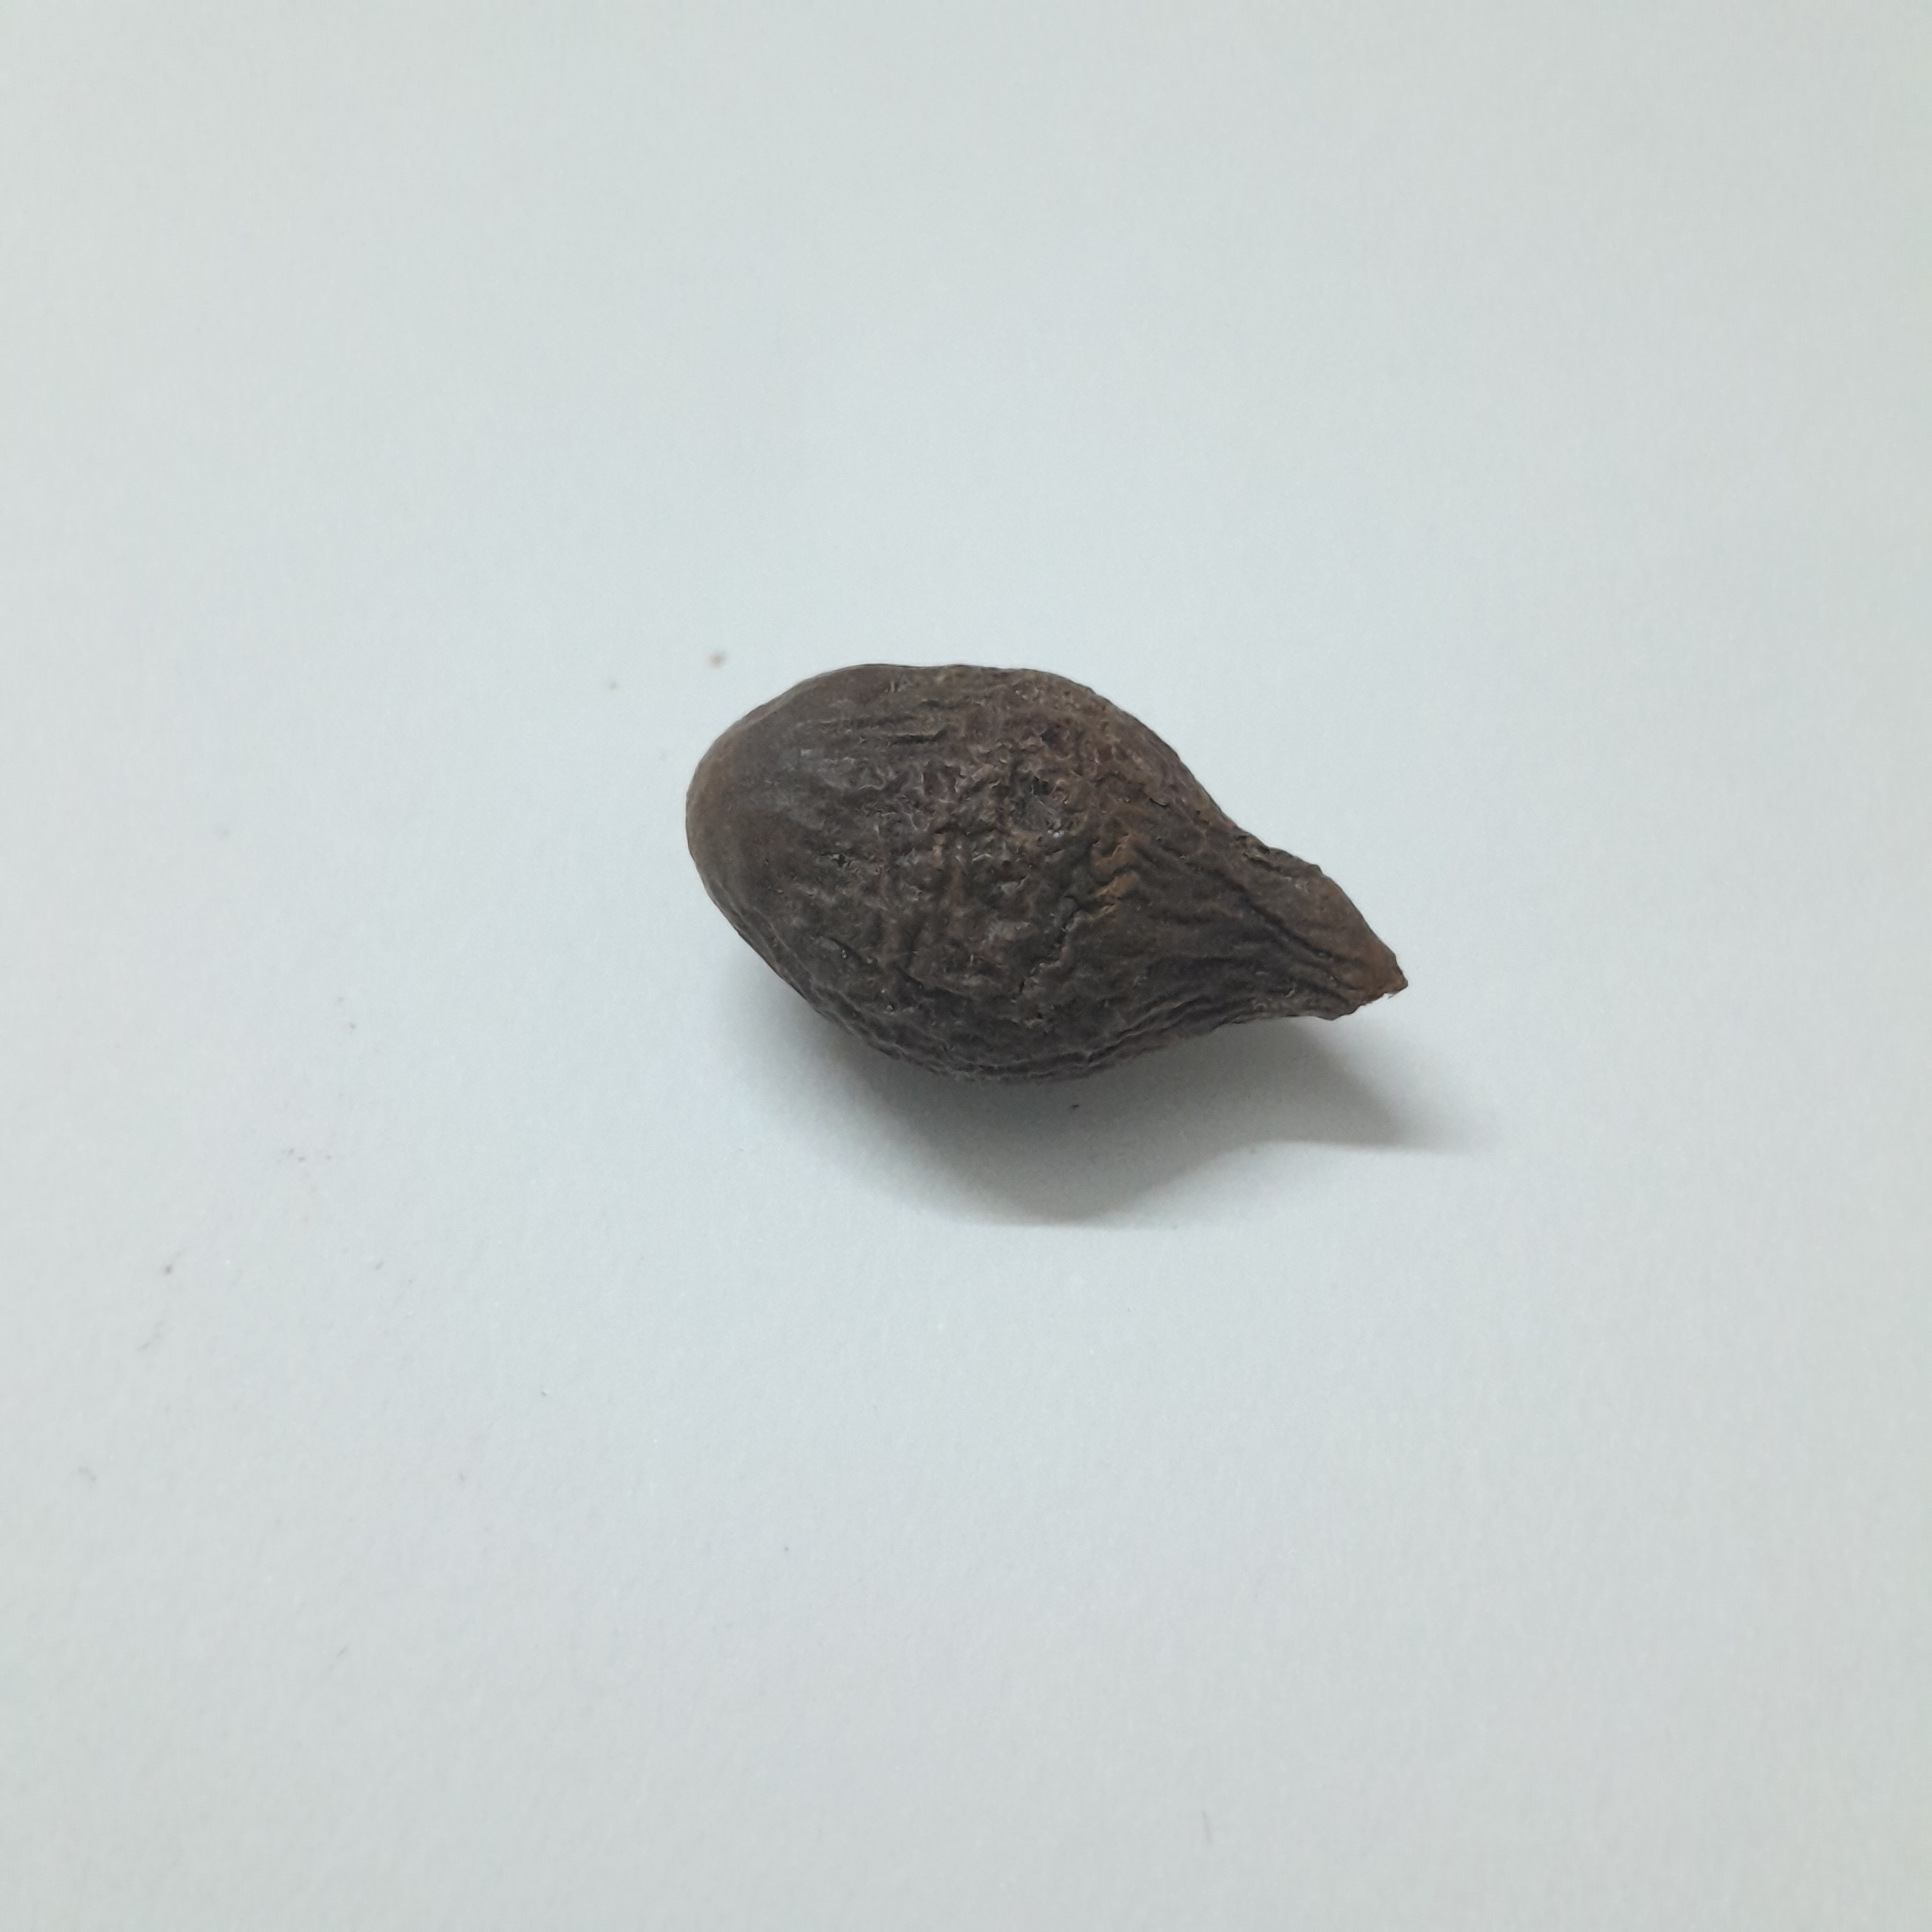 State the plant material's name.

niranjanphal
